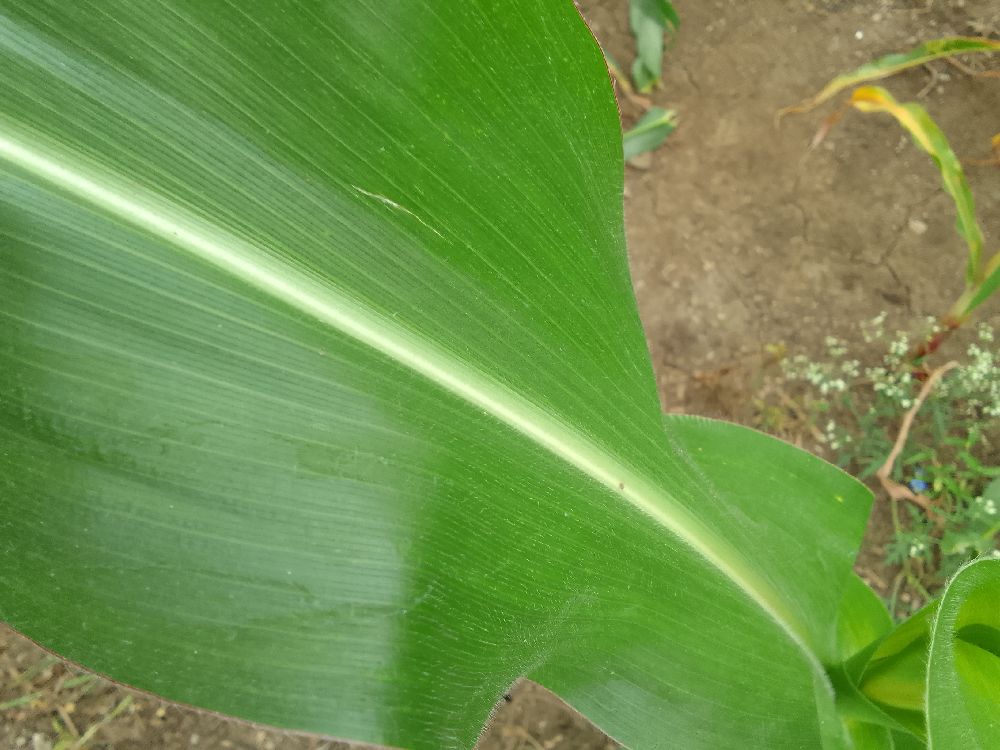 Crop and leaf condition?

maize, healthy
